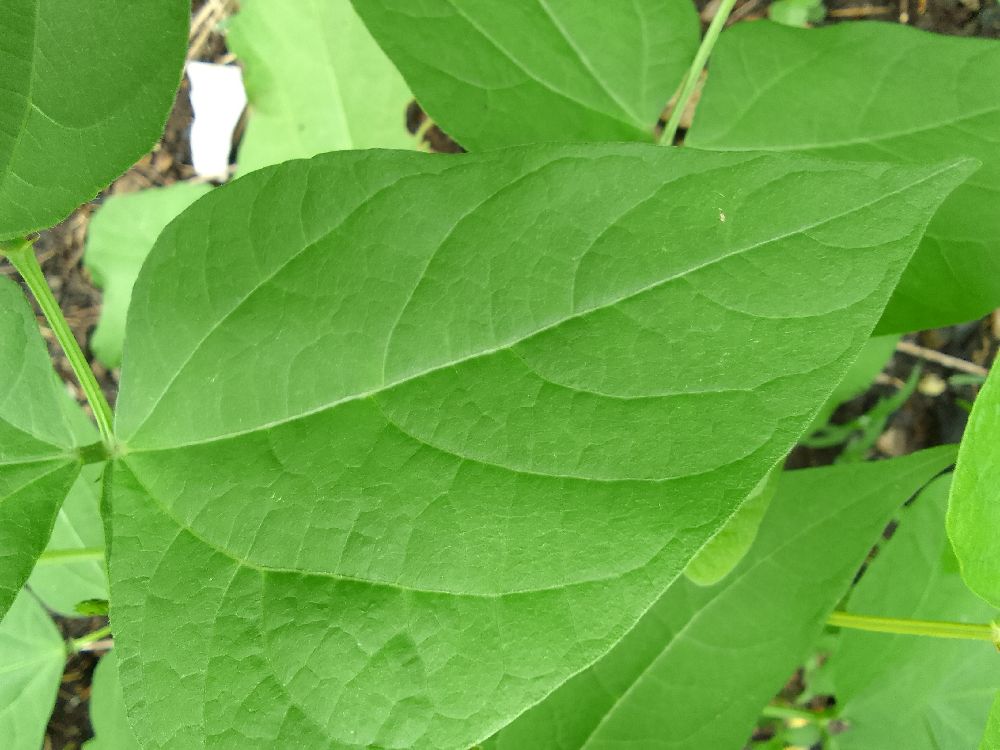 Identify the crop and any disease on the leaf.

common bean, healthy
